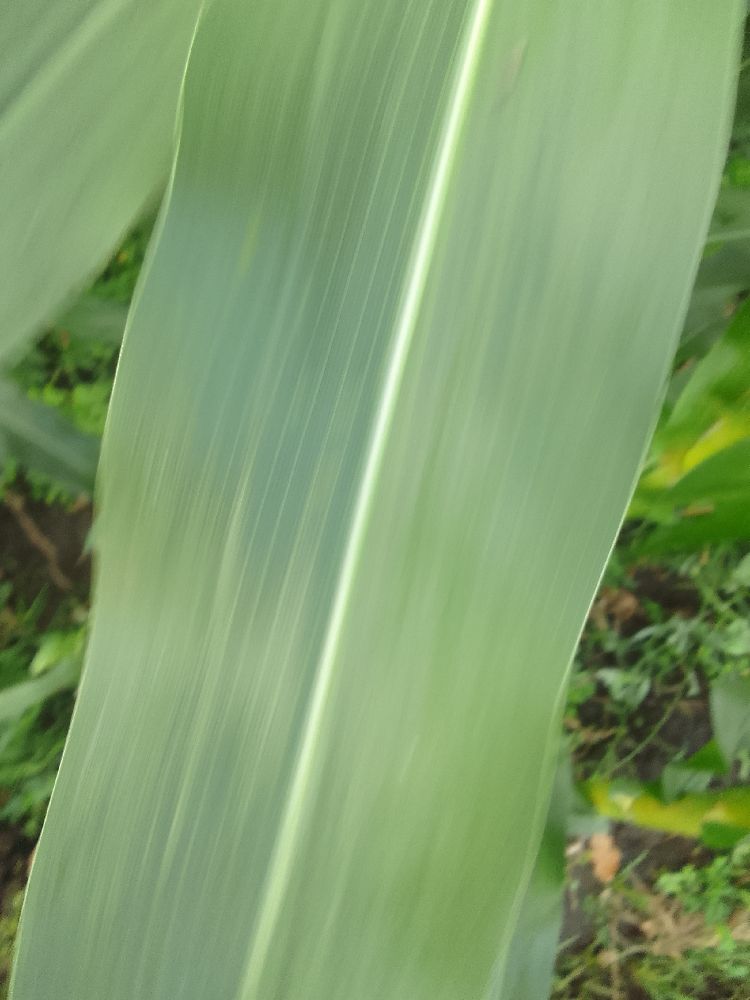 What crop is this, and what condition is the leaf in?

maize, healthy
